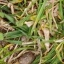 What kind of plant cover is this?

grass
